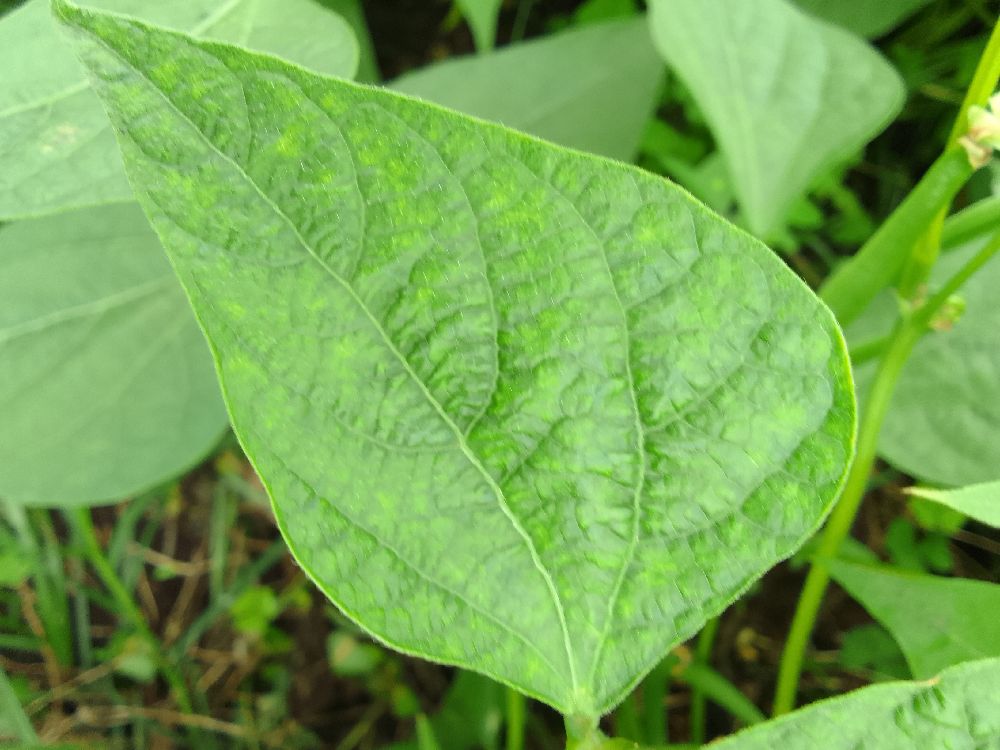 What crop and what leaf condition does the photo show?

common bean, healthy
